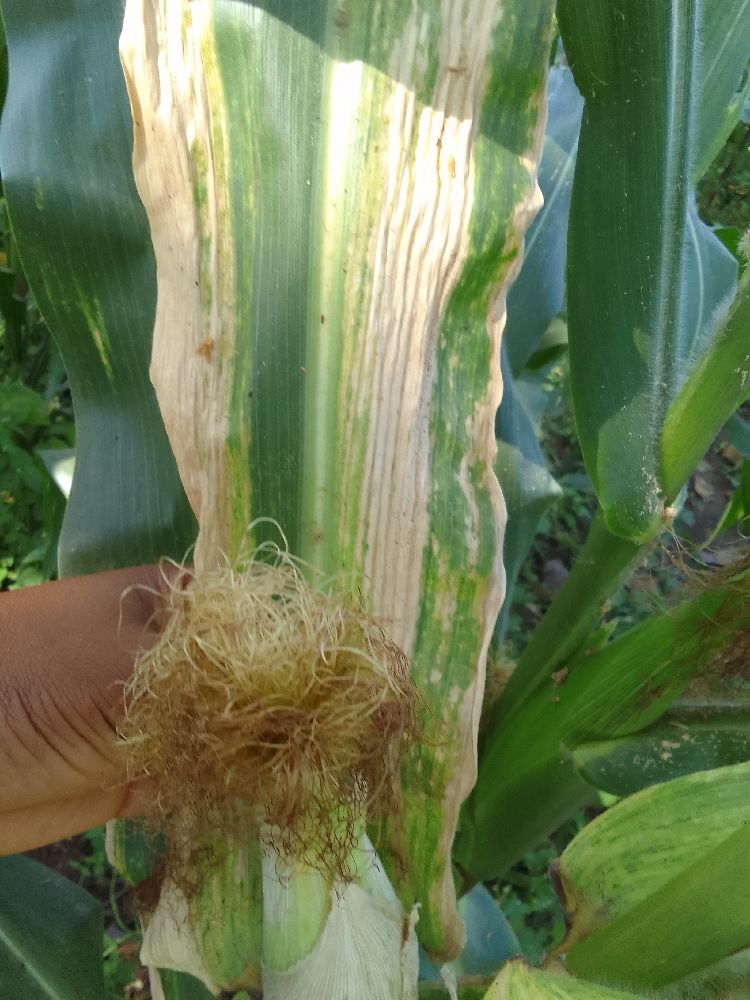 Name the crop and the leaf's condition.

maize, maize lethal necrosis
